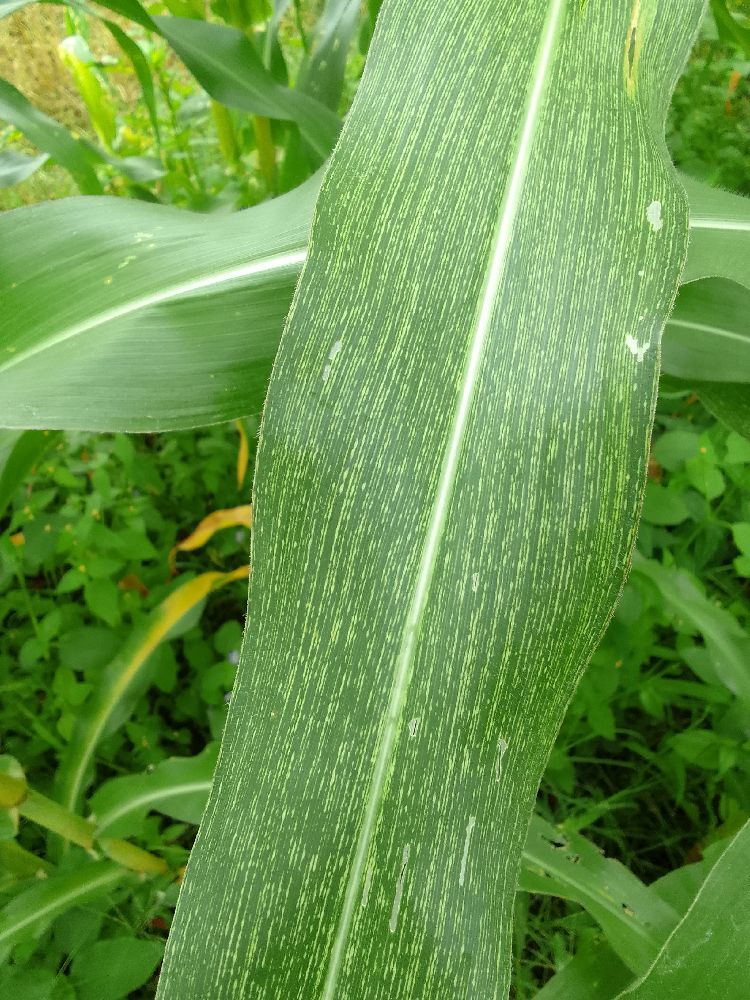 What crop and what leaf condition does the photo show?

maize, maize streak virus
